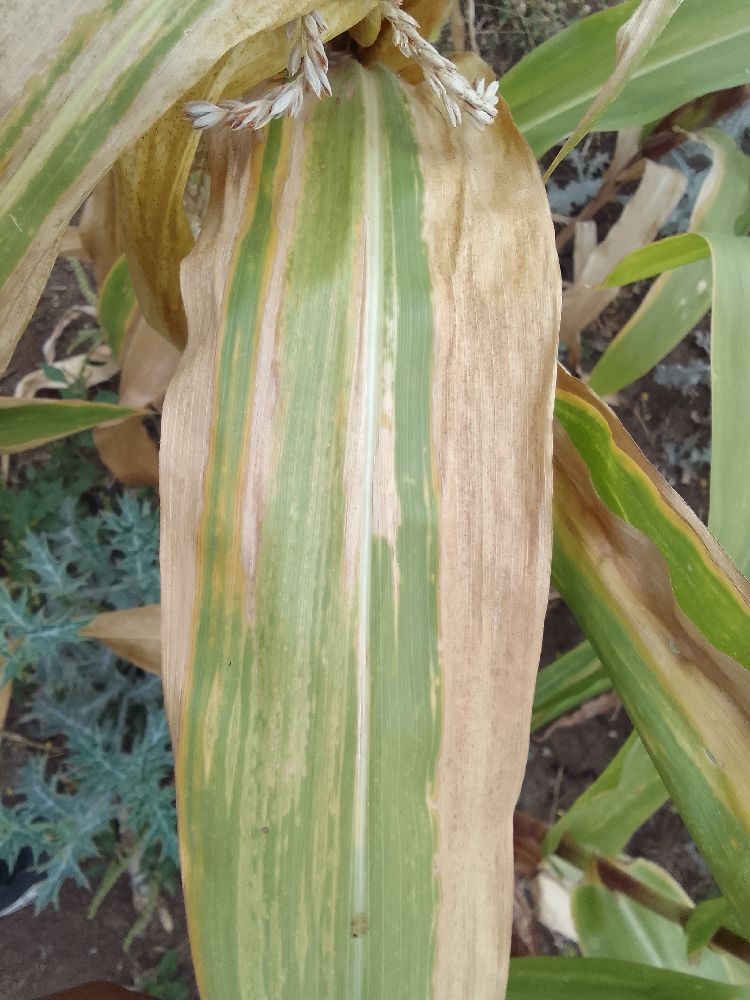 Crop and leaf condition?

maize, maize lethal necrosis
